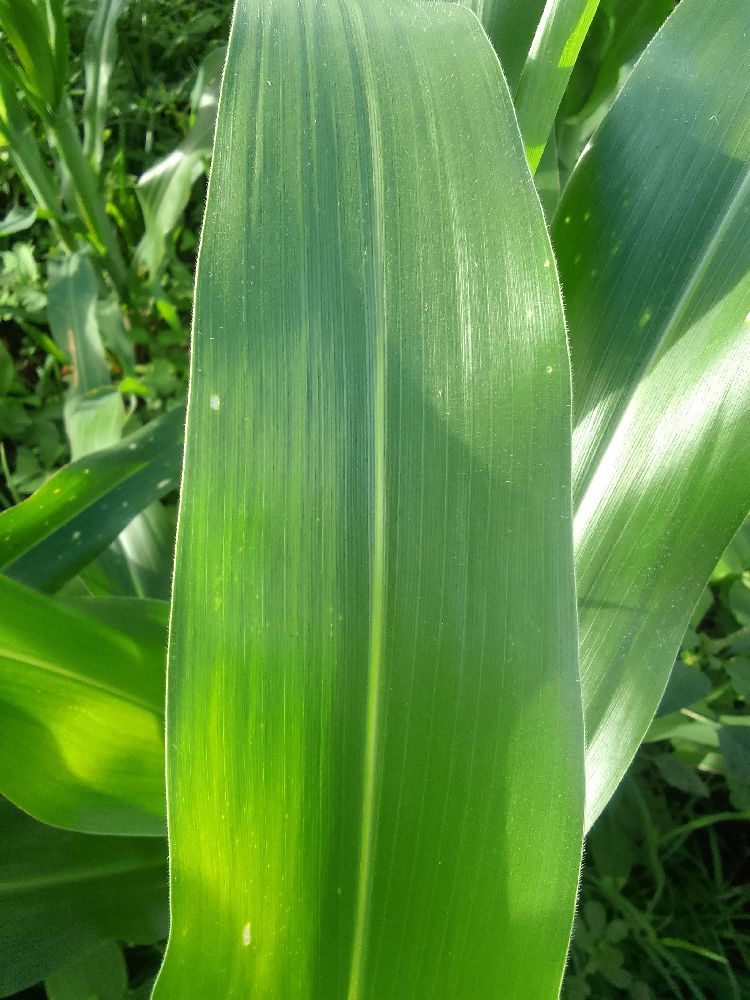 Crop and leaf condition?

maize, healthy
